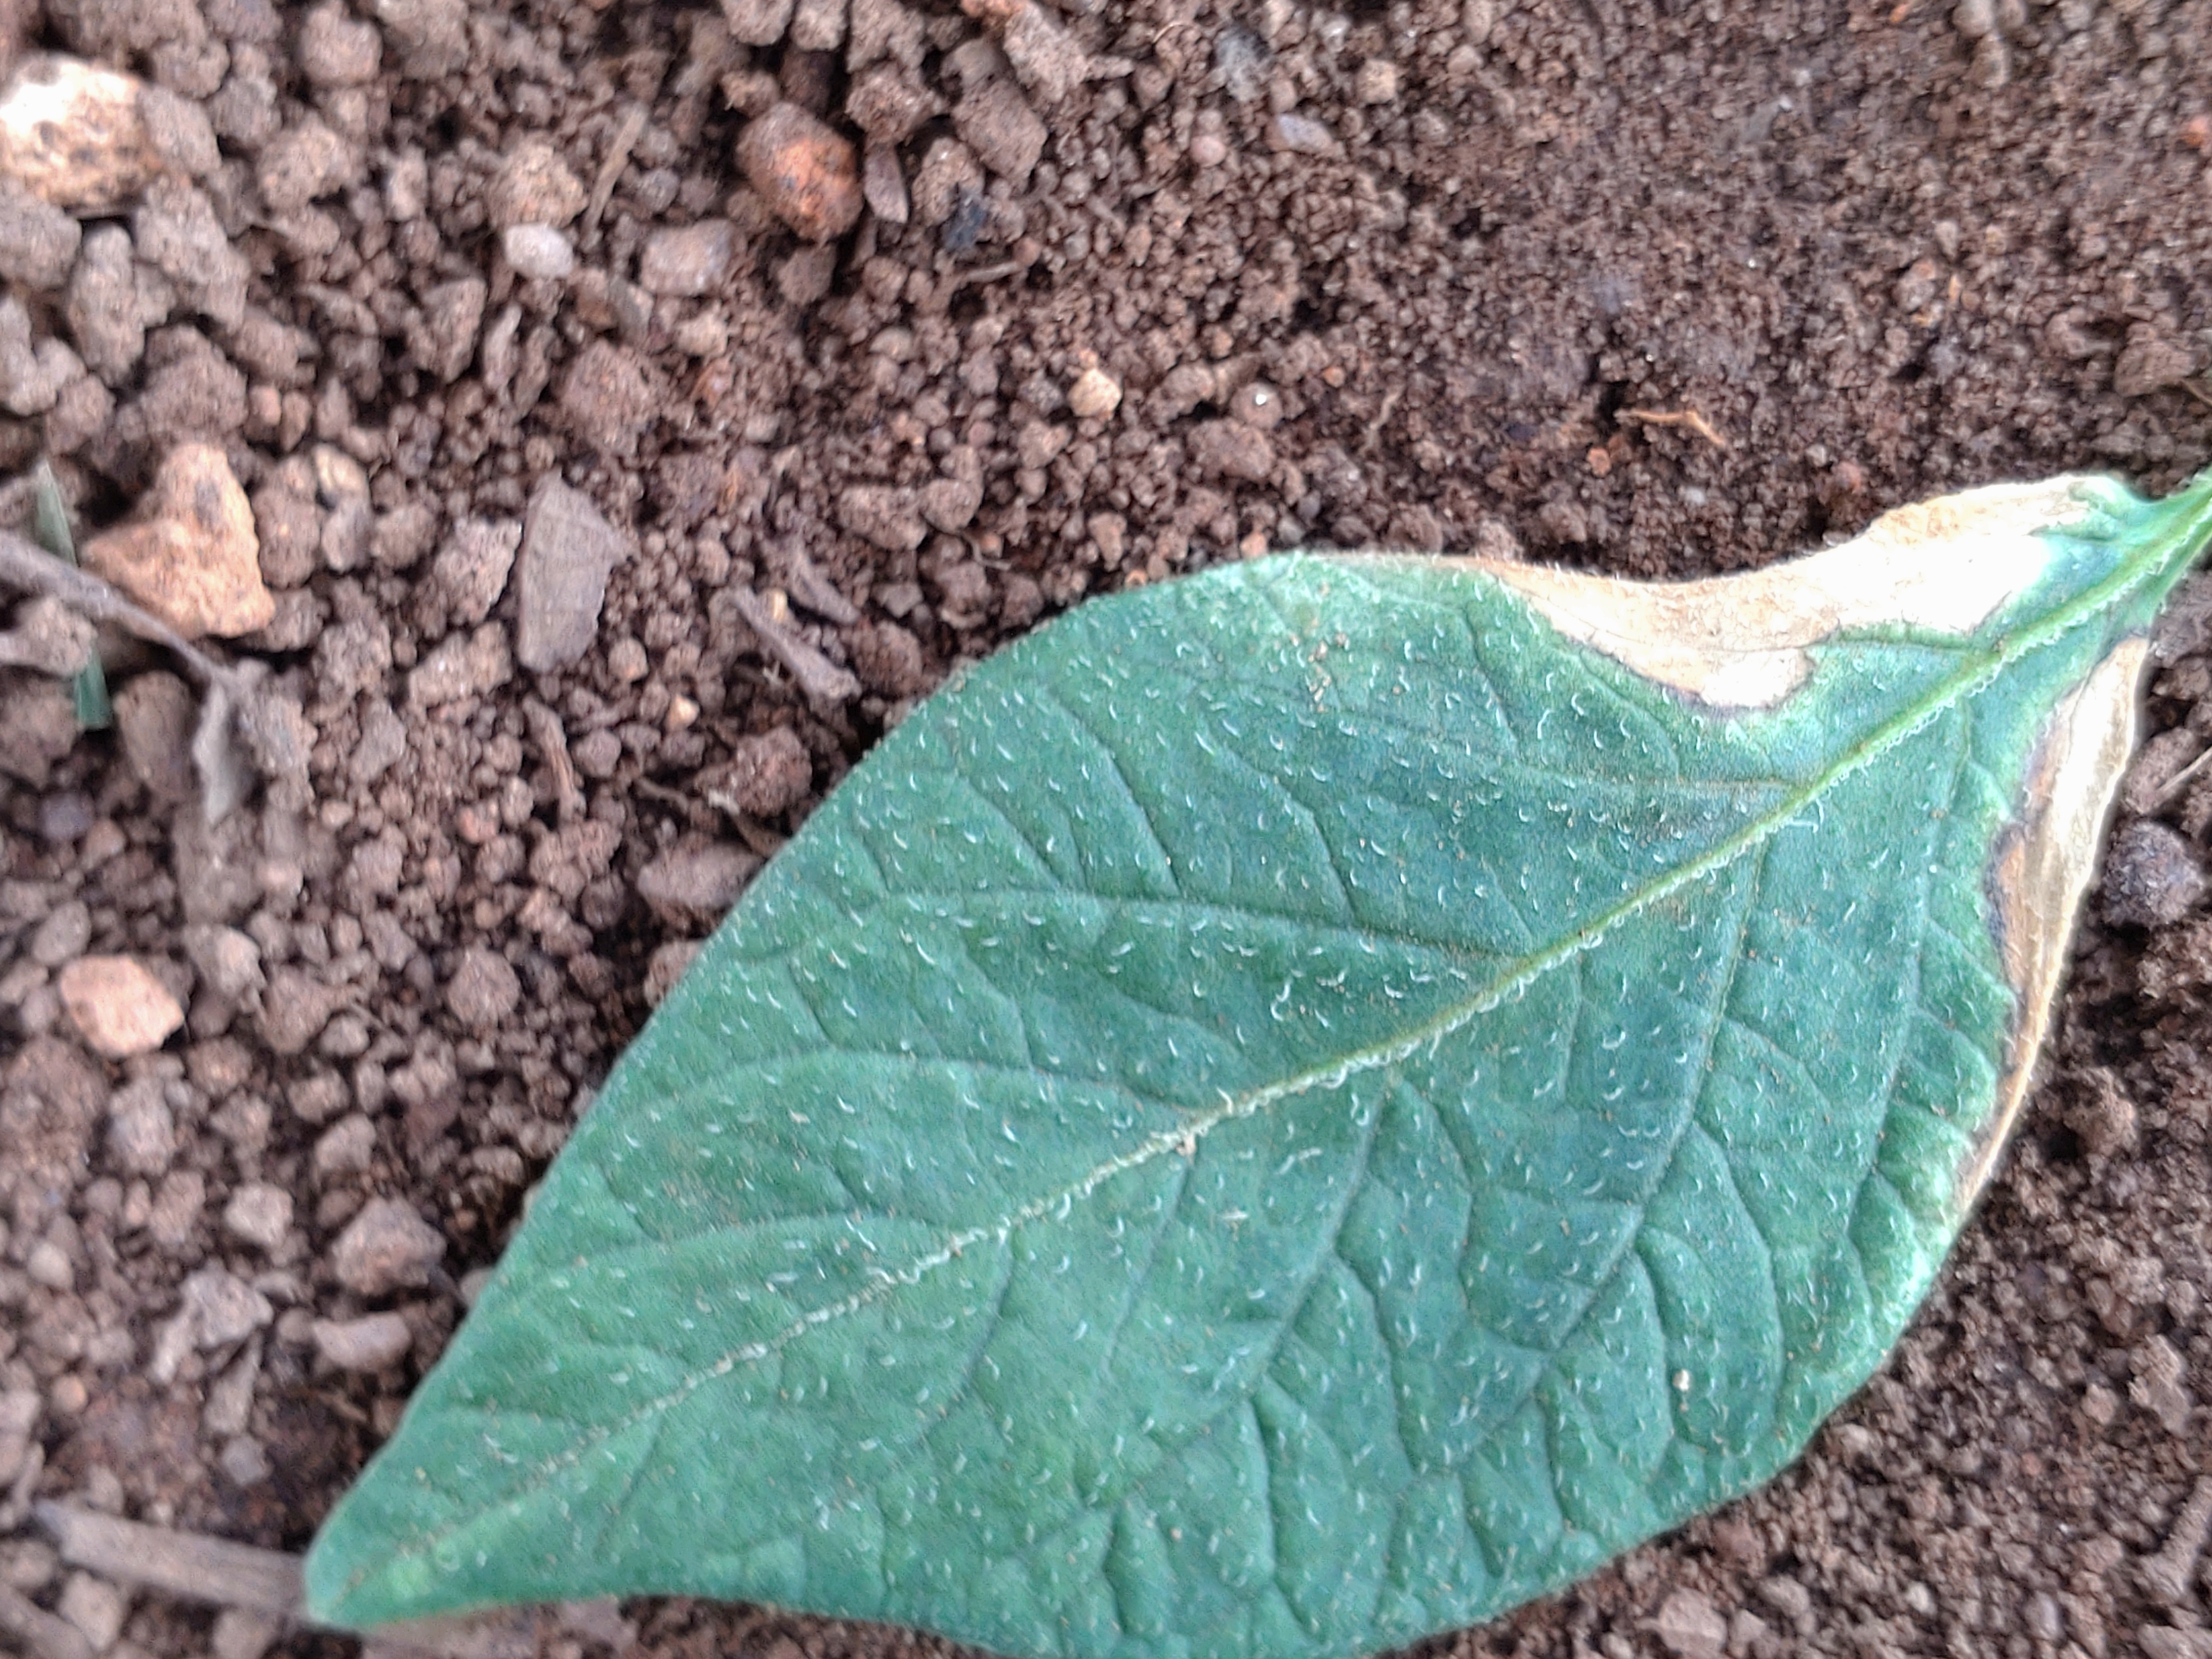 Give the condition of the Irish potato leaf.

early blight
